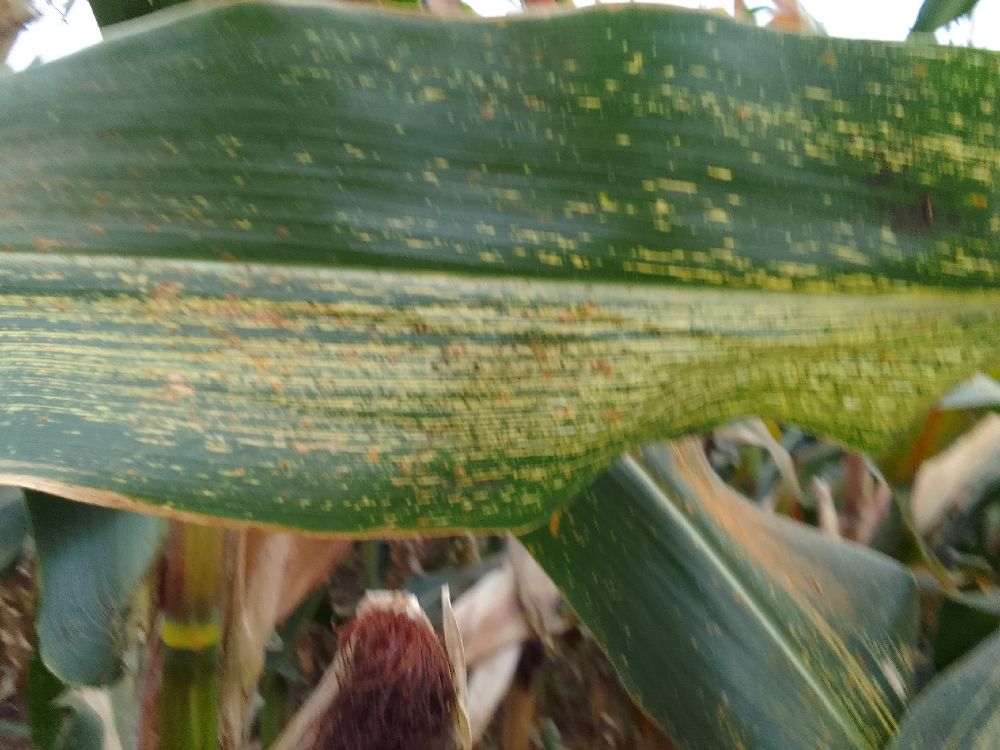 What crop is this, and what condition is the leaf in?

maize, maize streak virus
